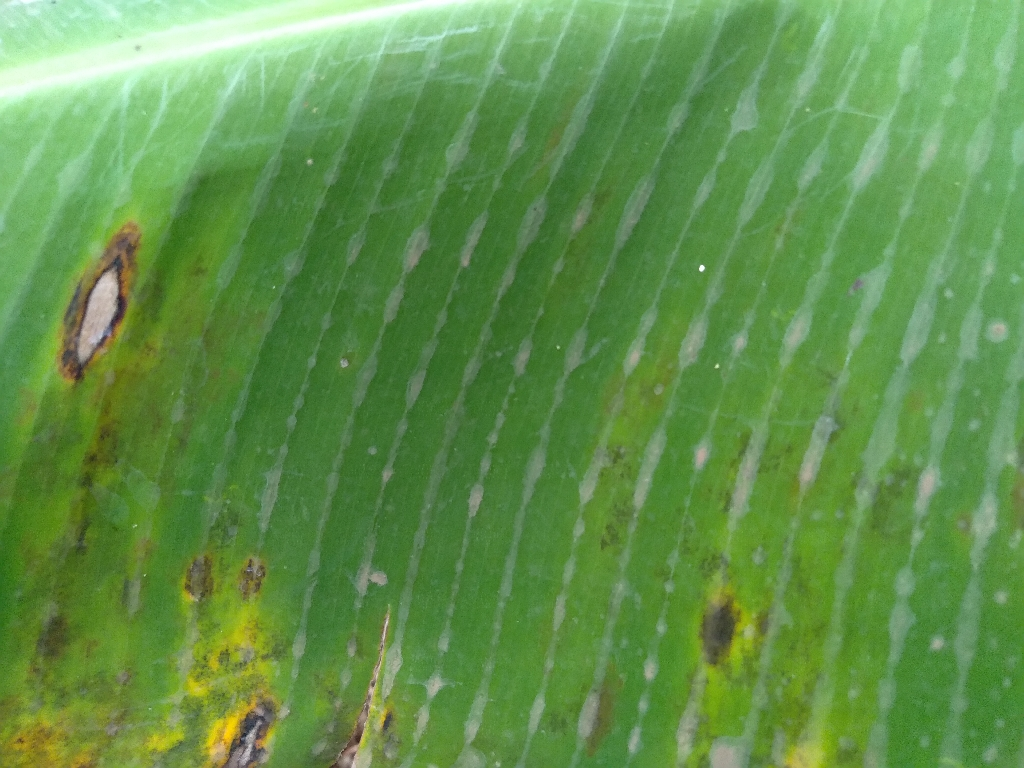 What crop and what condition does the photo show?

banana, black sigatoka
